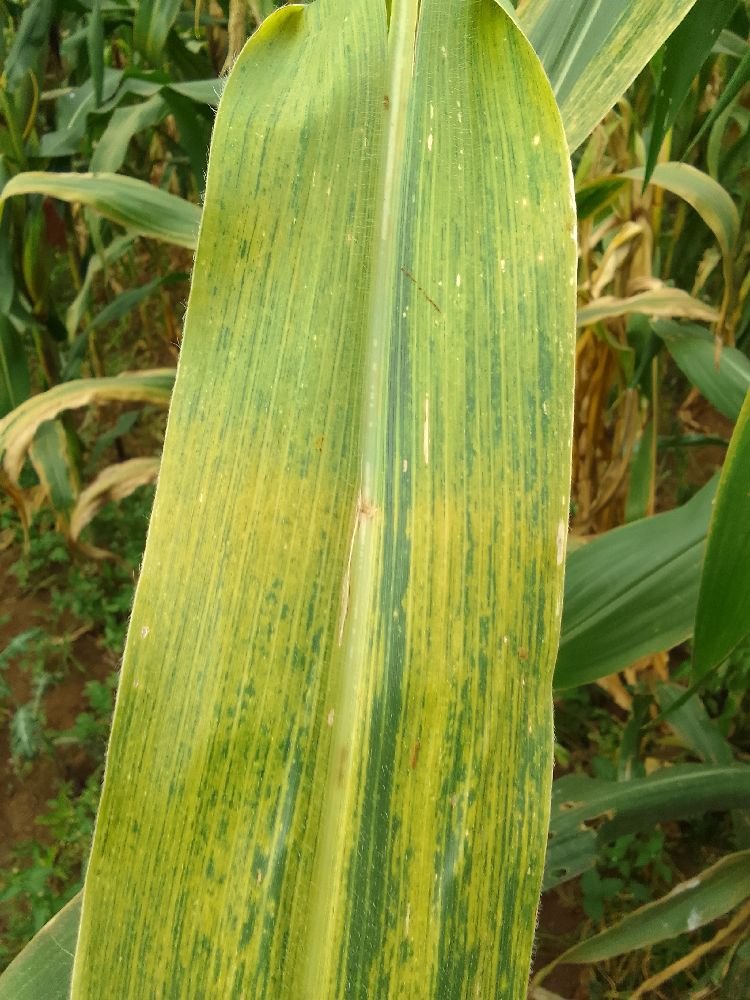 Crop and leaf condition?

maize, maize lethal necrosis
